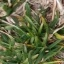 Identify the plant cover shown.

grass
